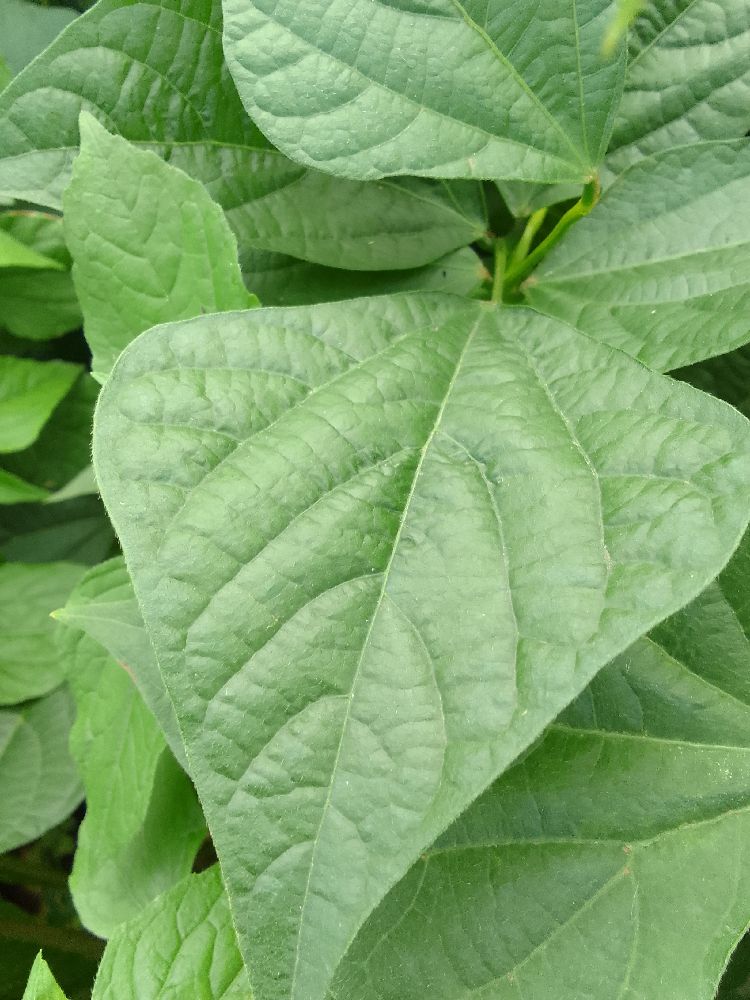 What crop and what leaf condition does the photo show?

common bean, healthy
